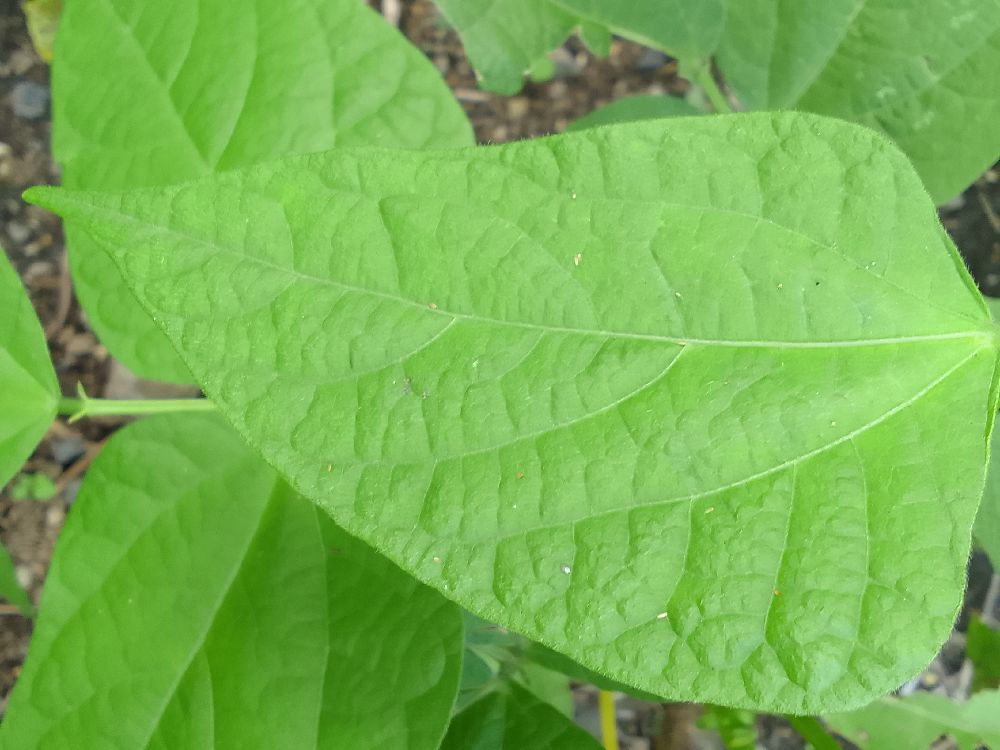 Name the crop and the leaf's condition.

common bean, healthy
